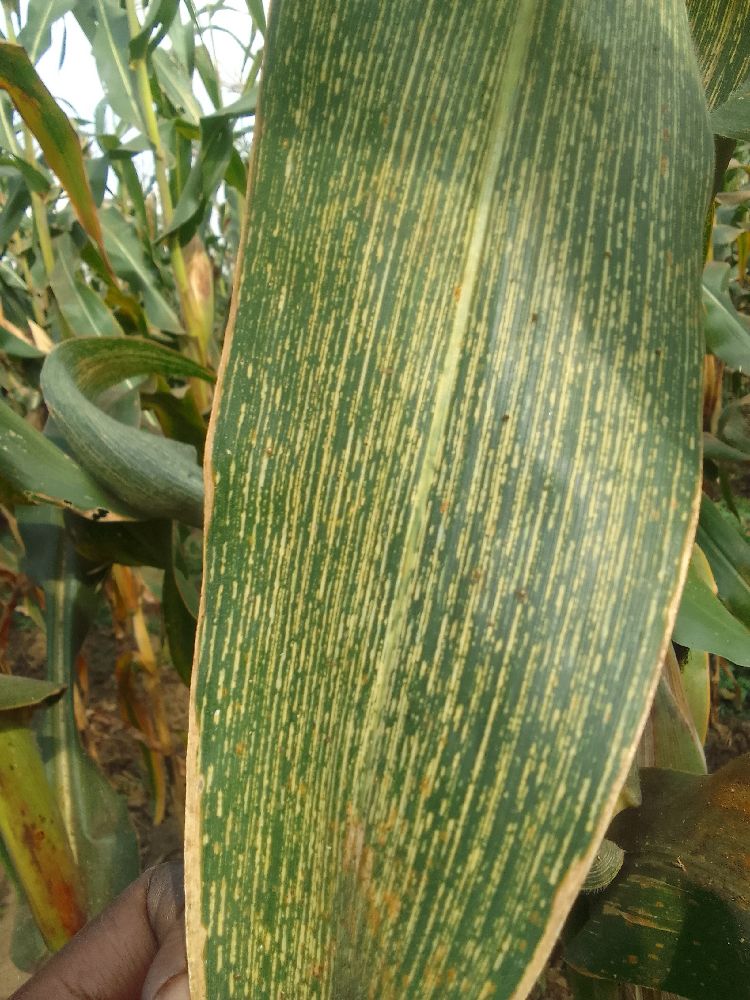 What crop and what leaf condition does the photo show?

maize, maize streak virus
